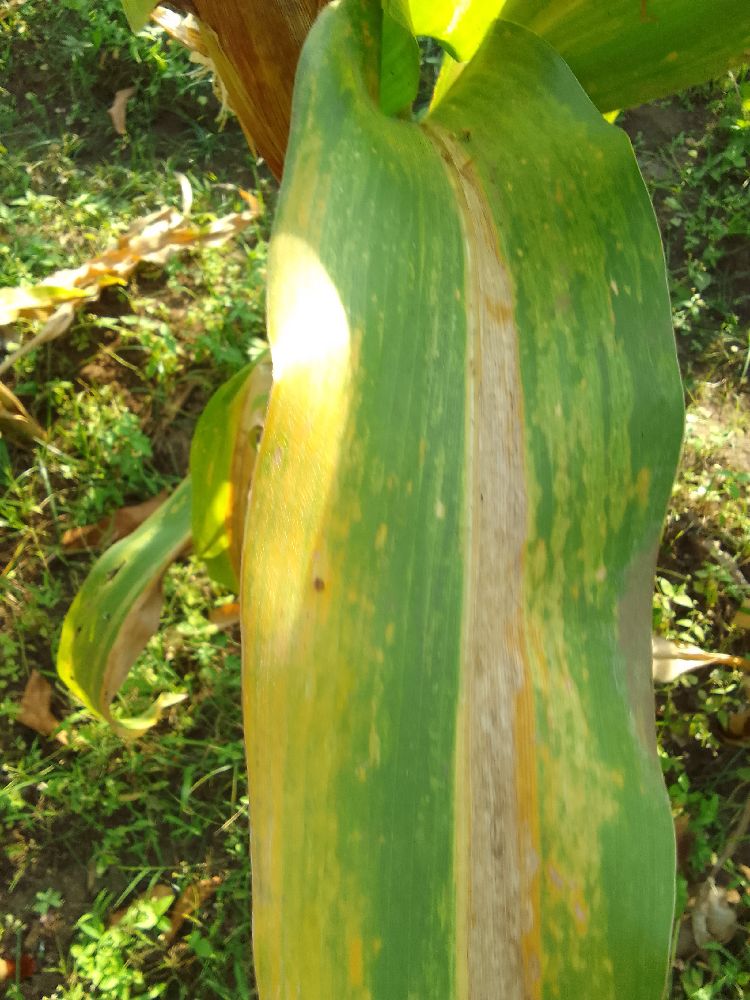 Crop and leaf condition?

maize, maize lethal necrosis
